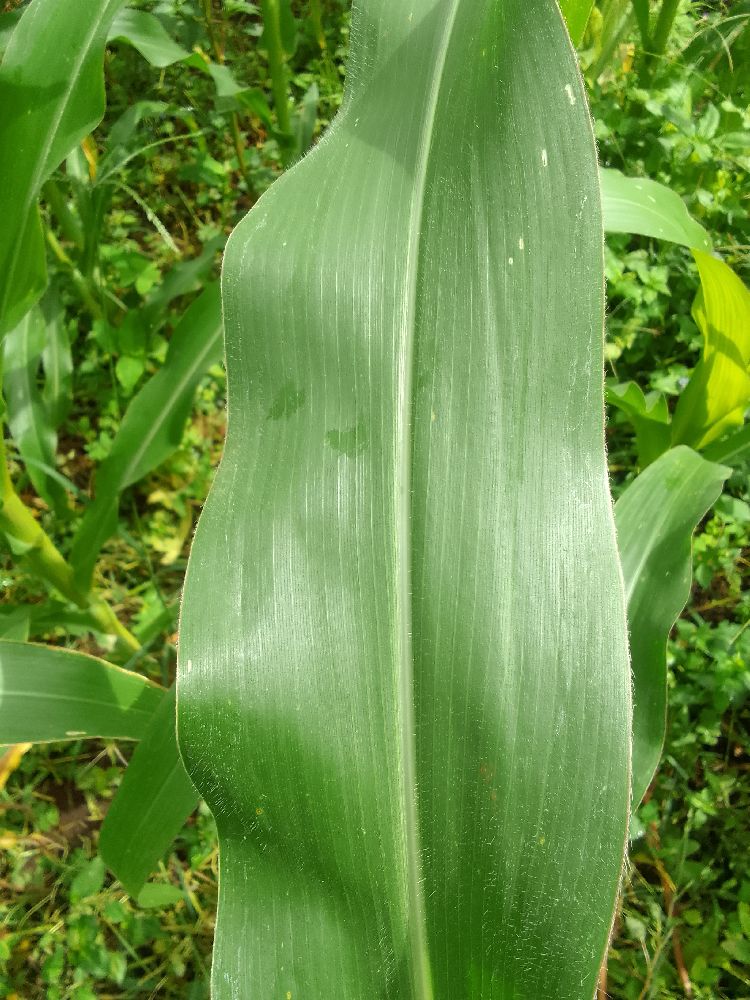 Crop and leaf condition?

maize, healthy
